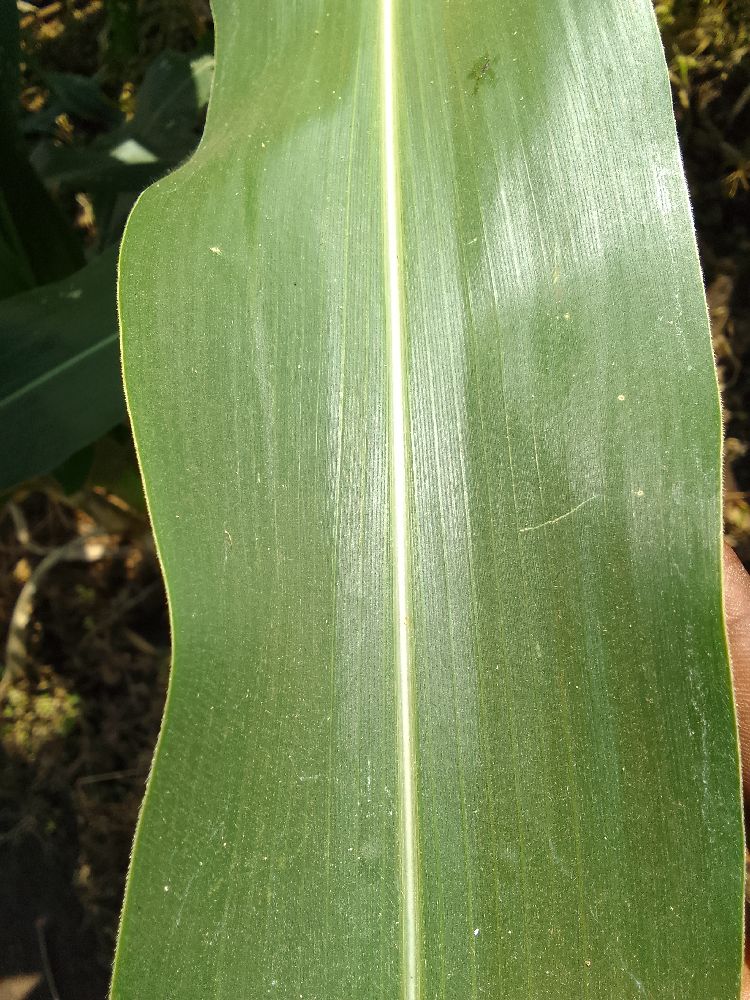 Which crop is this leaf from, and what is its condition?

maize, healthy
